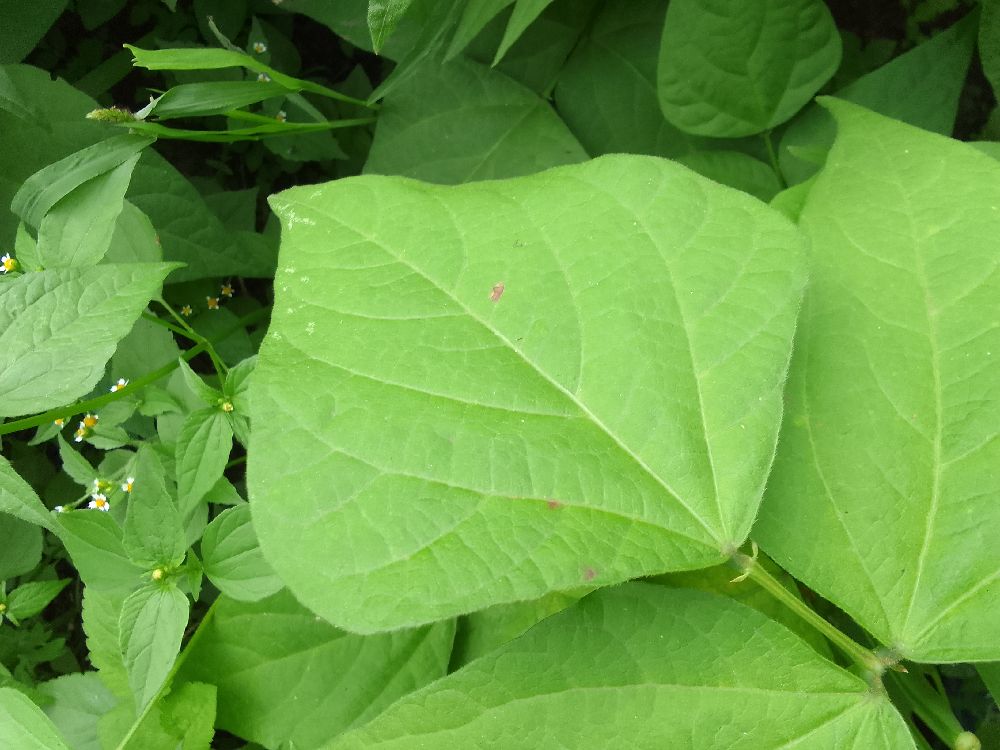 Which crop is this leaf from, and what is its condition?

common bean, healthy
